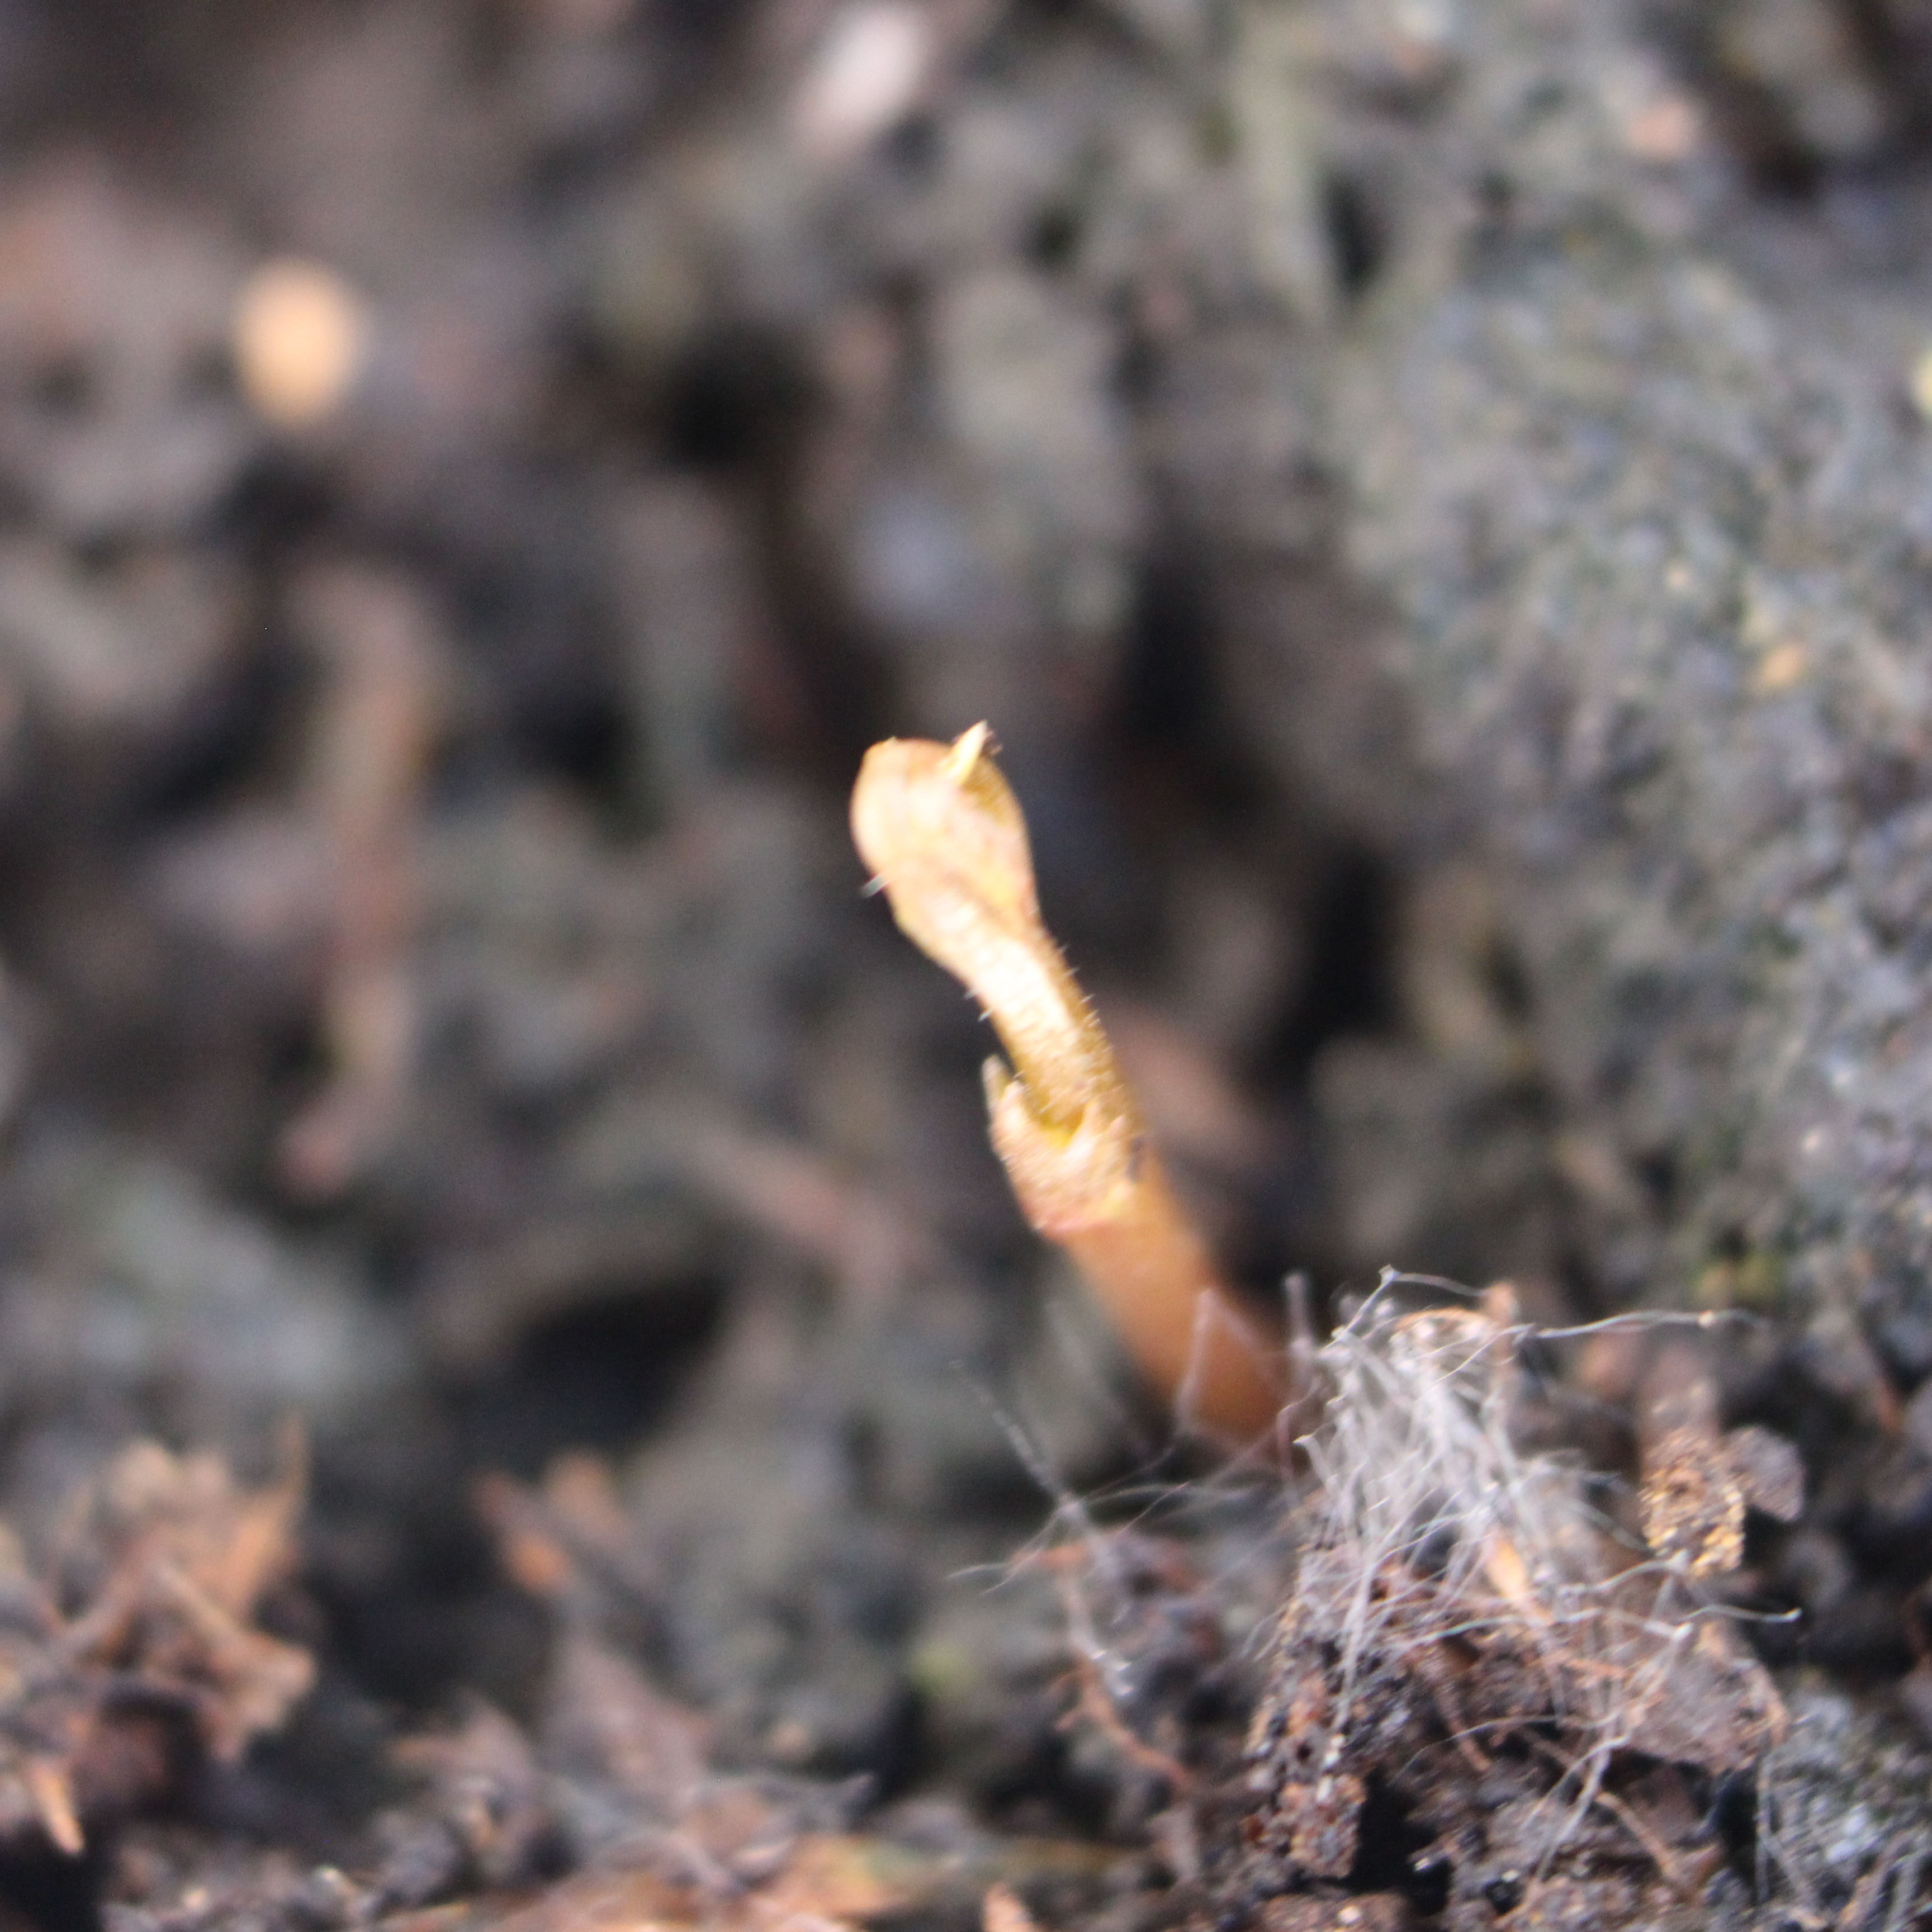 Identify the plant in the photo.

Vicia sativa
